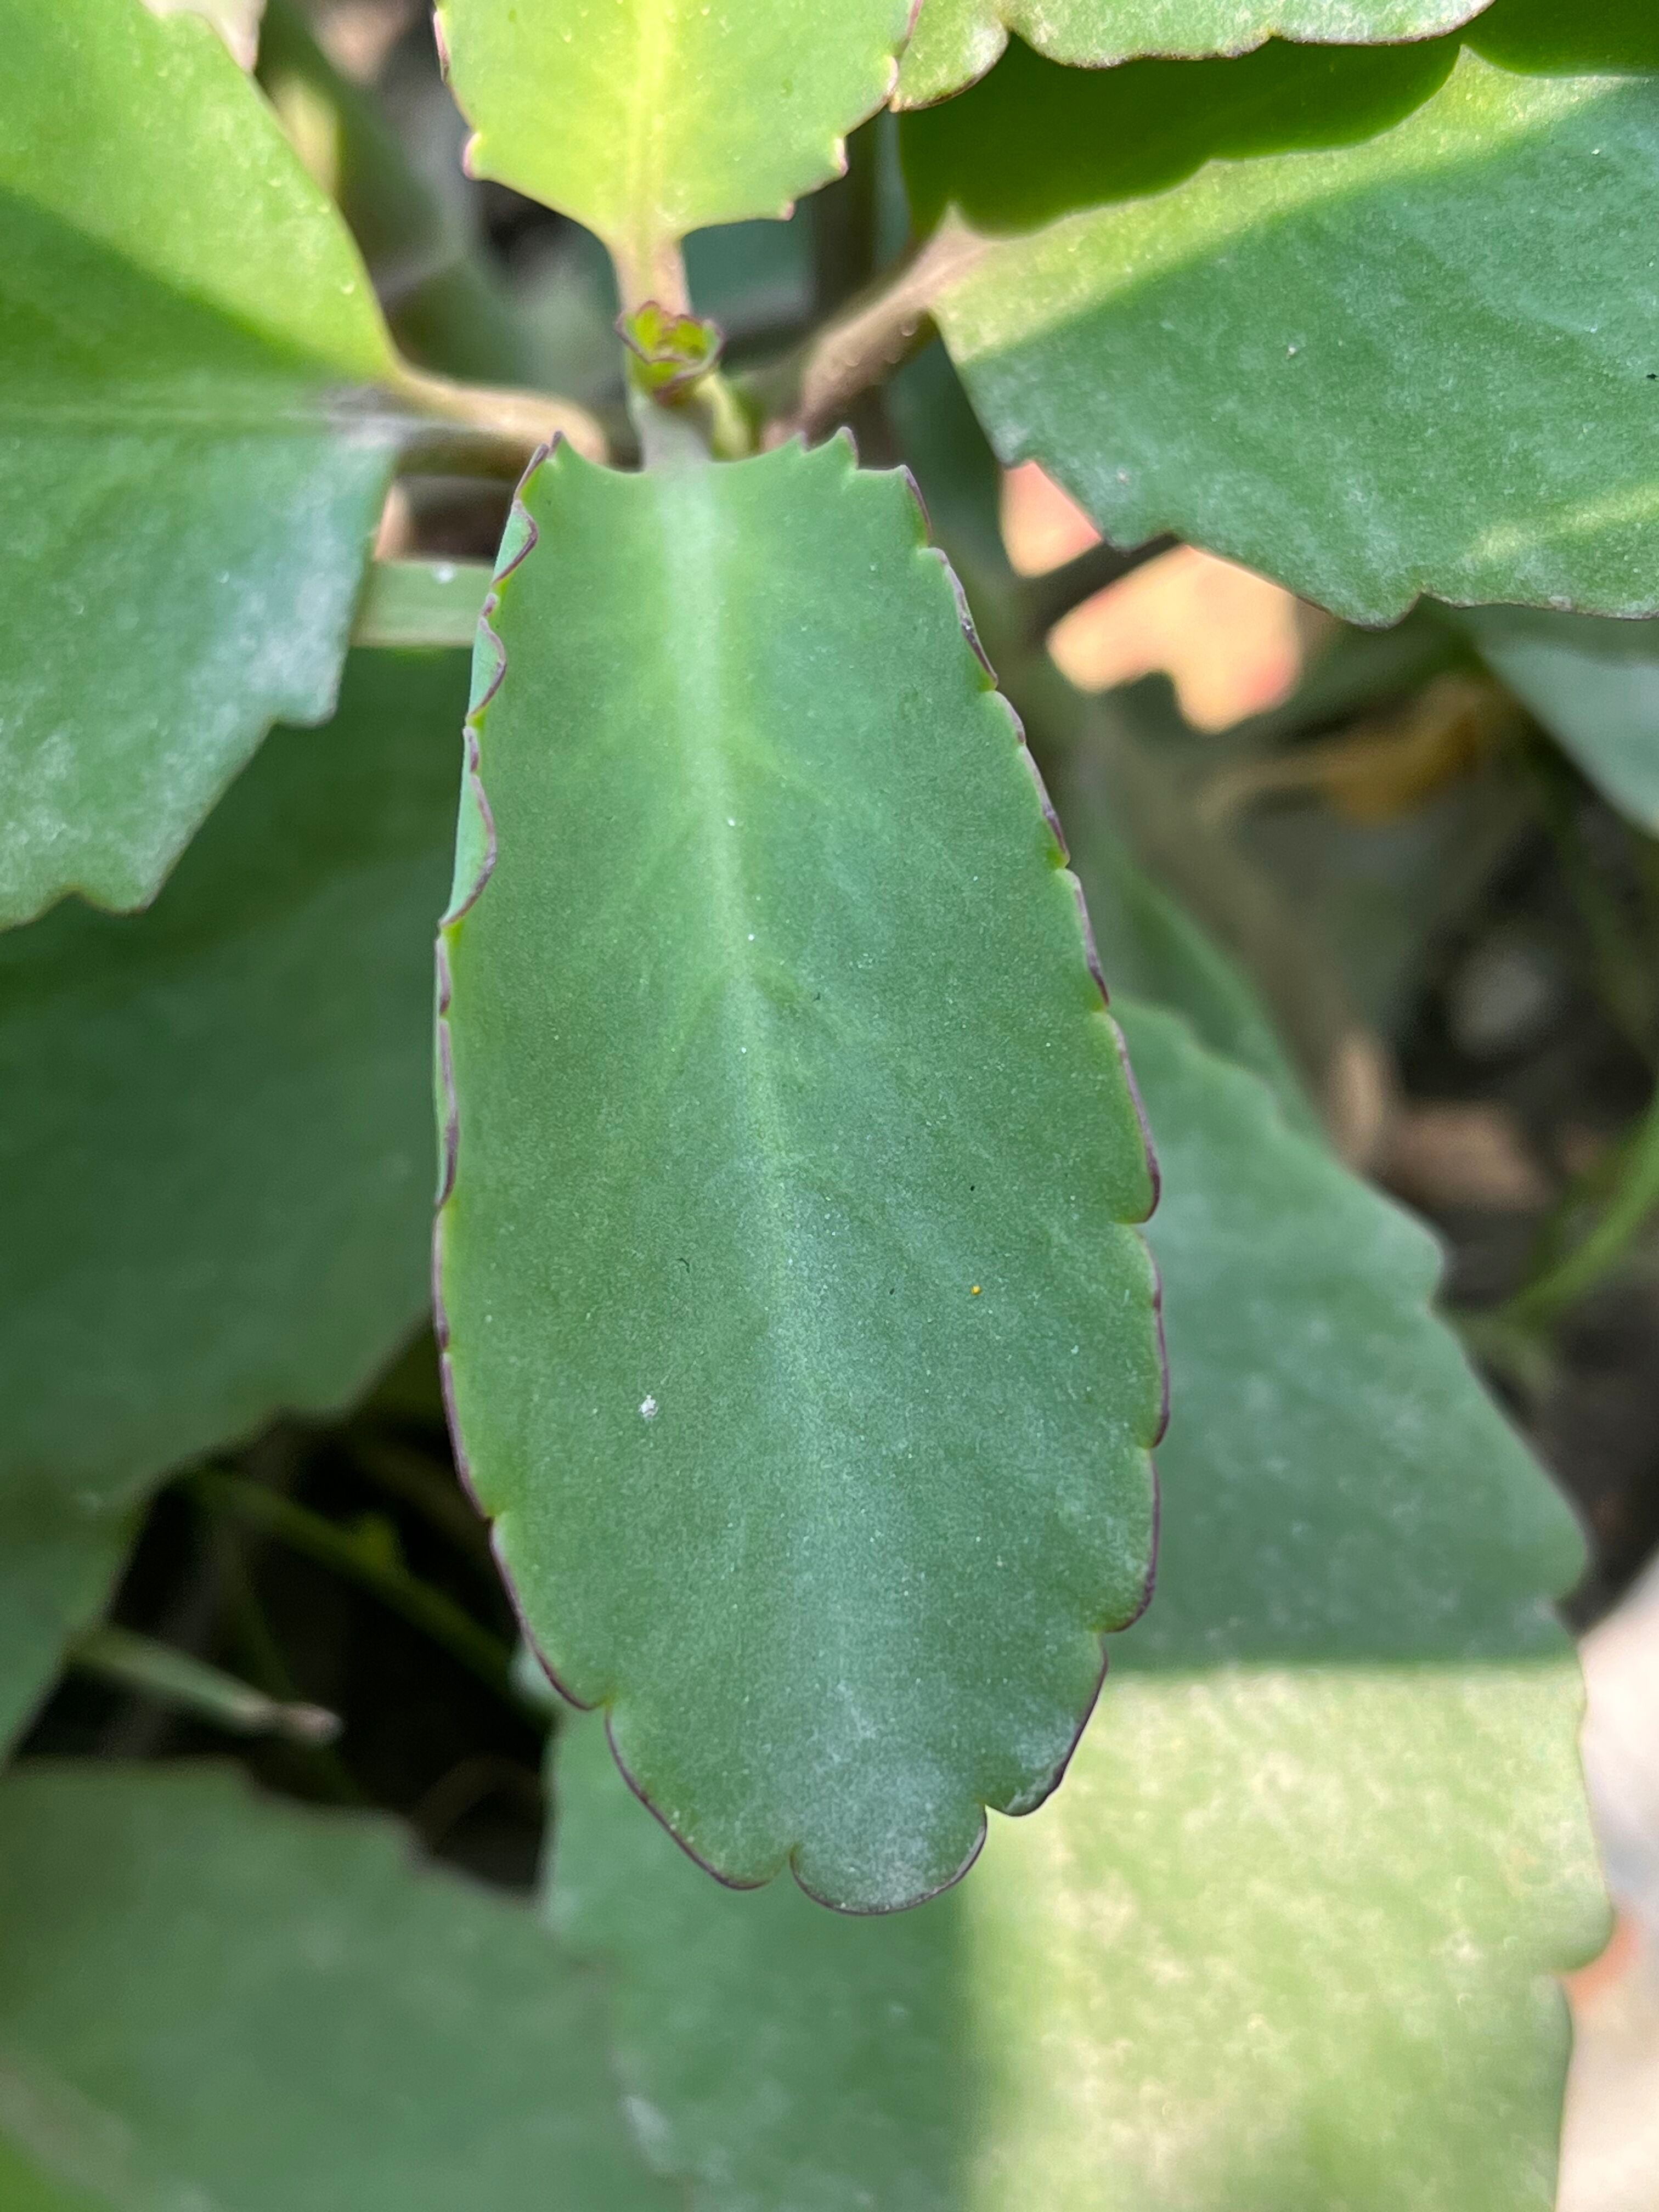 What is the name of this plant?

pathorkuci
